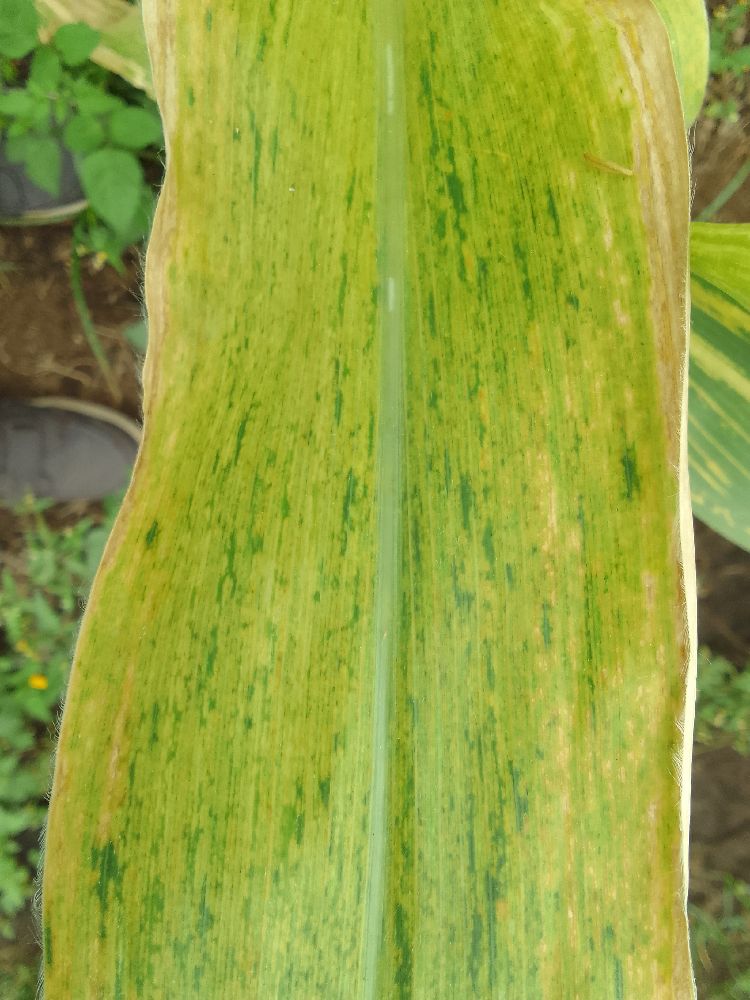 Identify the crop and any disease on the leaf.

maize, maize lethal necrosis
